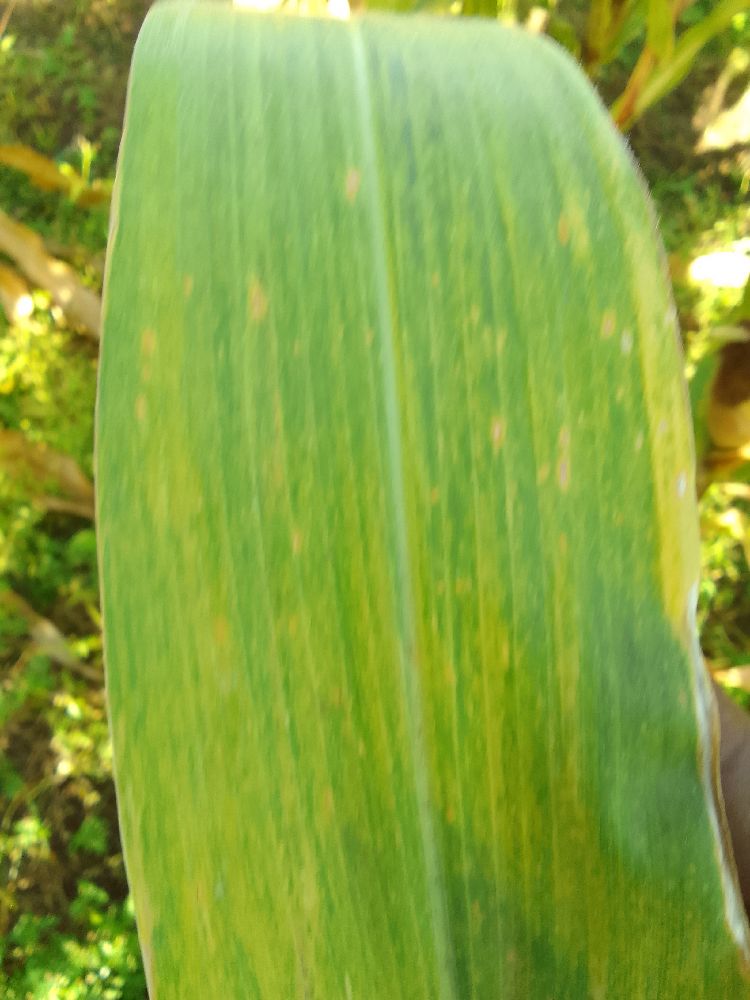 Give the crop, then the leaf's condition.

maize, maize lethal necrosis
